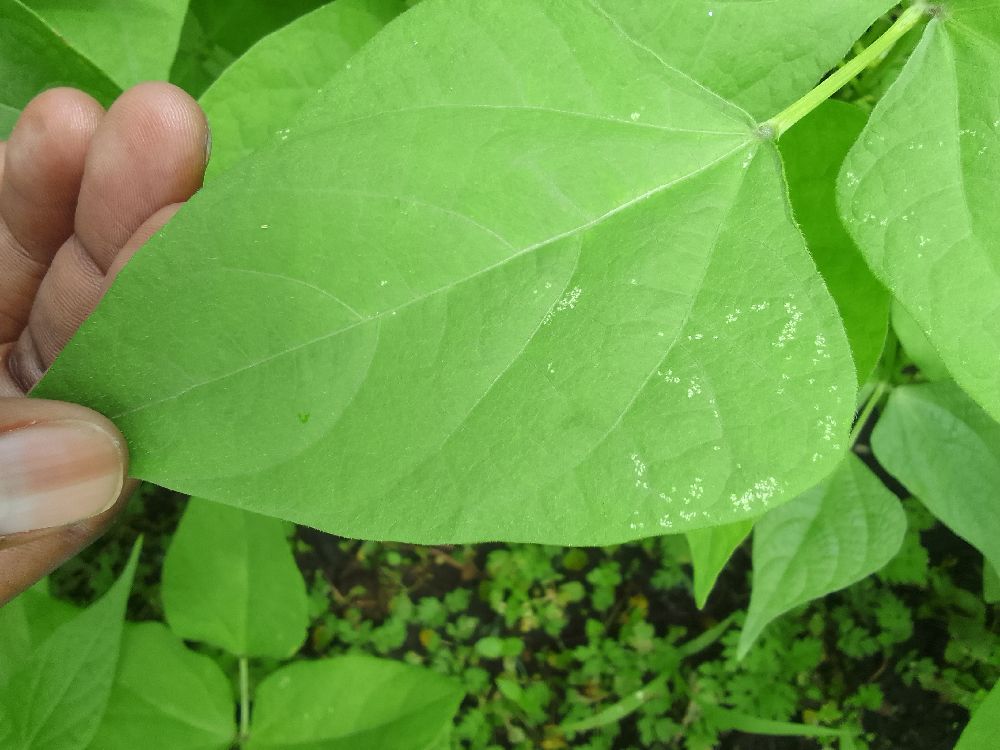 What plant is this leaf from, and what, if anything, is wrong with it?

common bean, healthy
